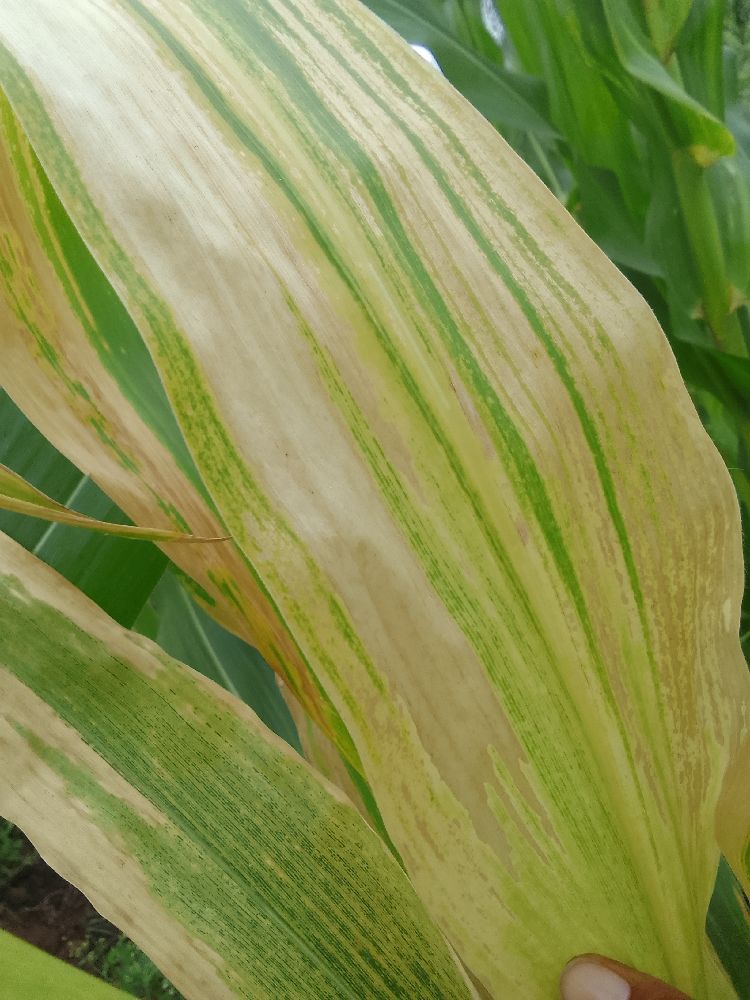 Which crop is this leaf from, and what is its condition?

maize, maize lethal necrosis
